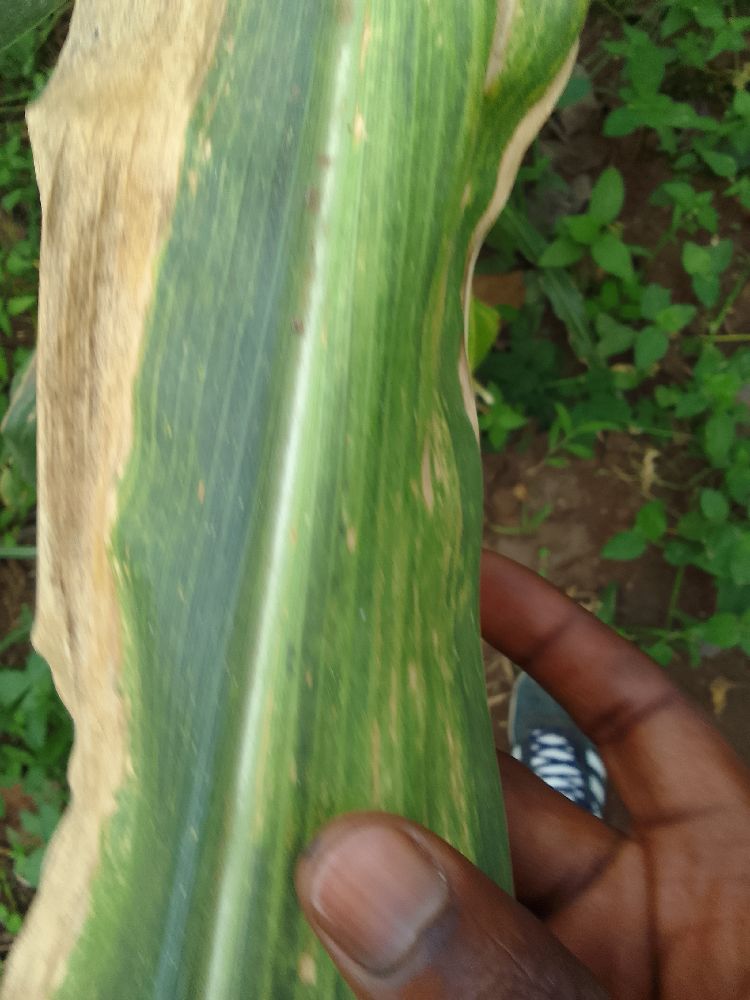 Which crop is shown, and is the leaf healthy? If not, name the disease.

maize, maize lethal necrosis
